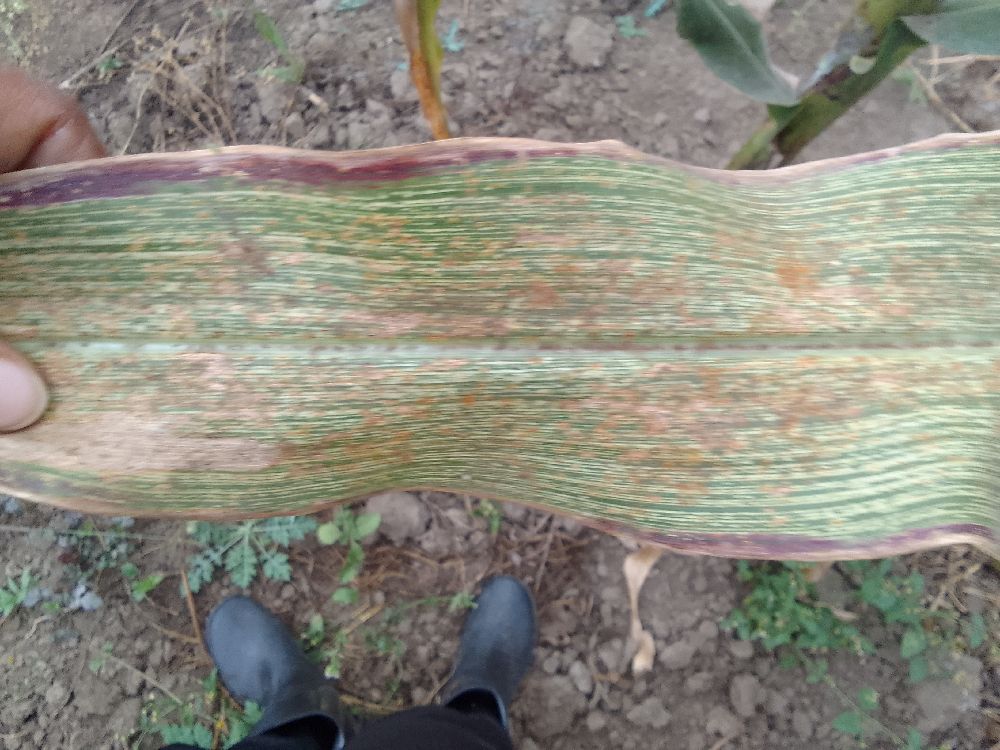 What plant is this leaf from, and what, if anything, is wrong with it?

maize, maize streak virus
